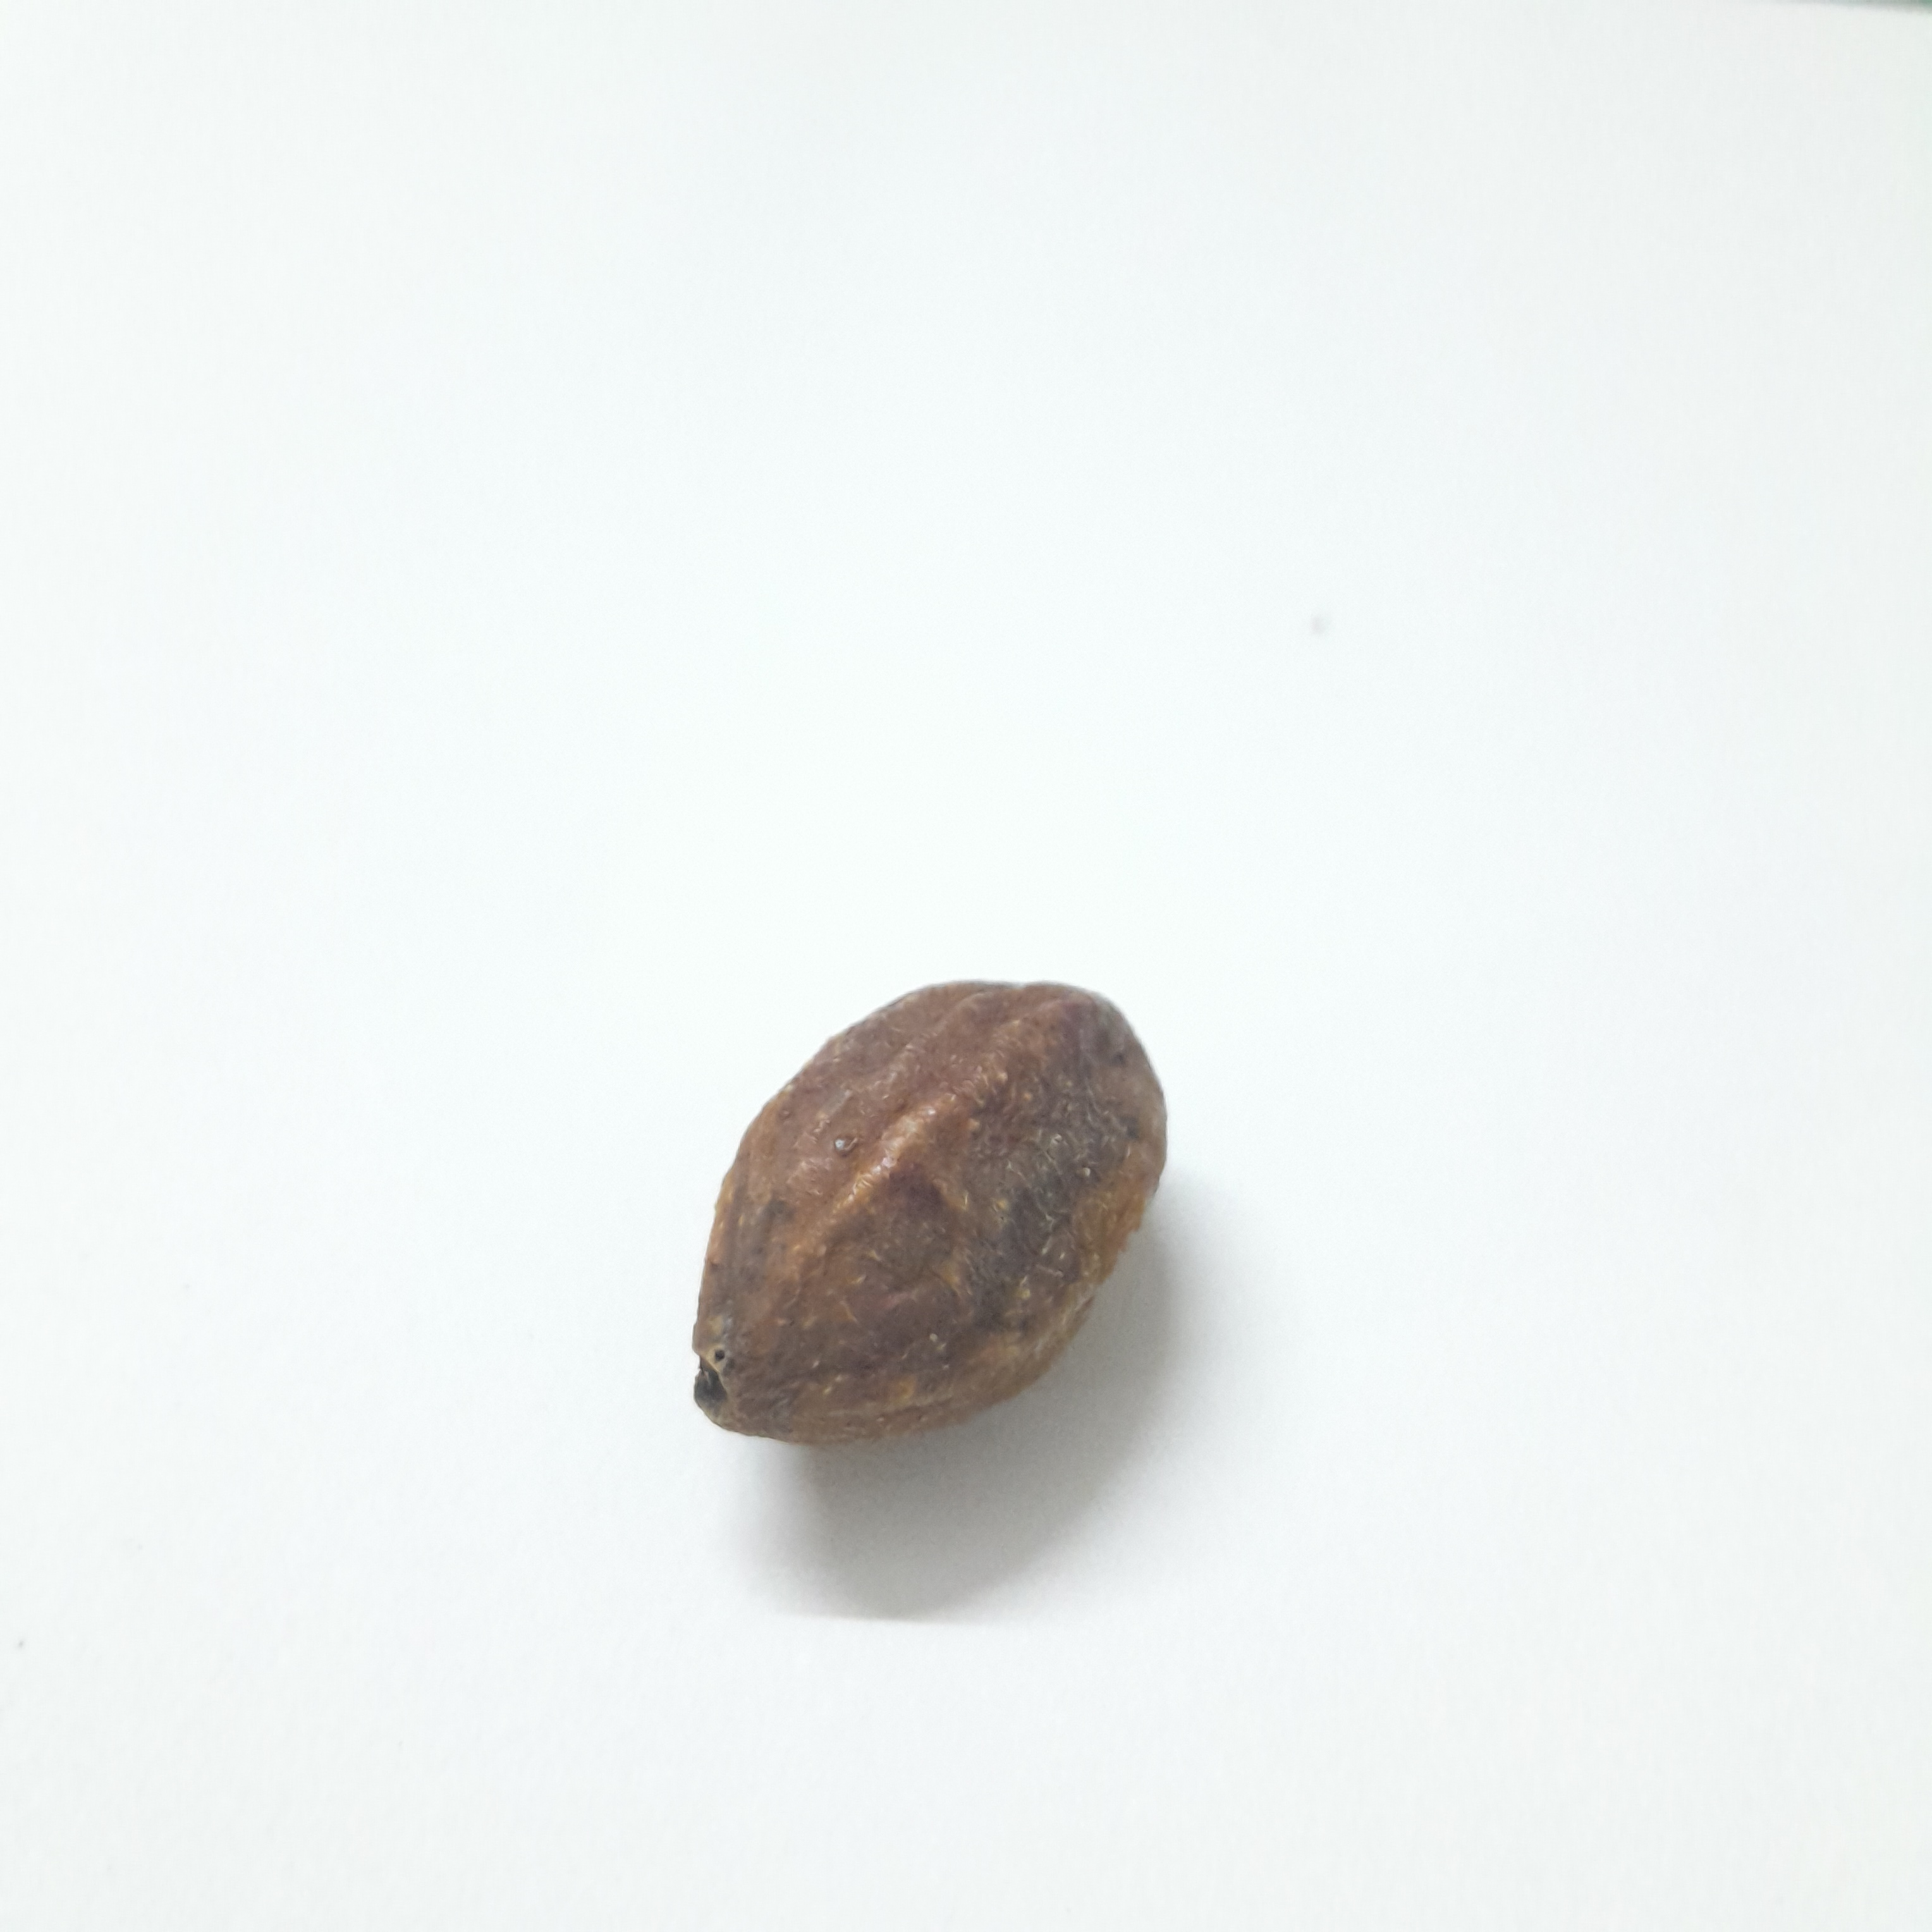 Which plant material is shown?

hirdaa
